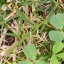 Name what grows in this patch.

unstructured weed
